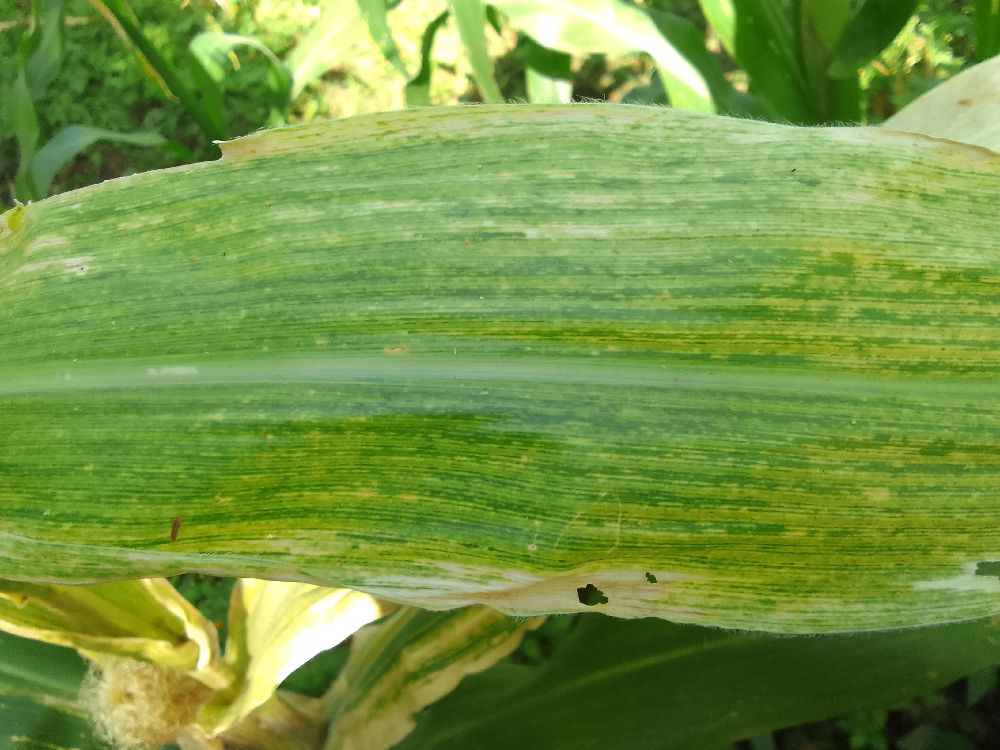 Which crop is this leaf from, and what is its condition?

maize, maize lethal necrosis
